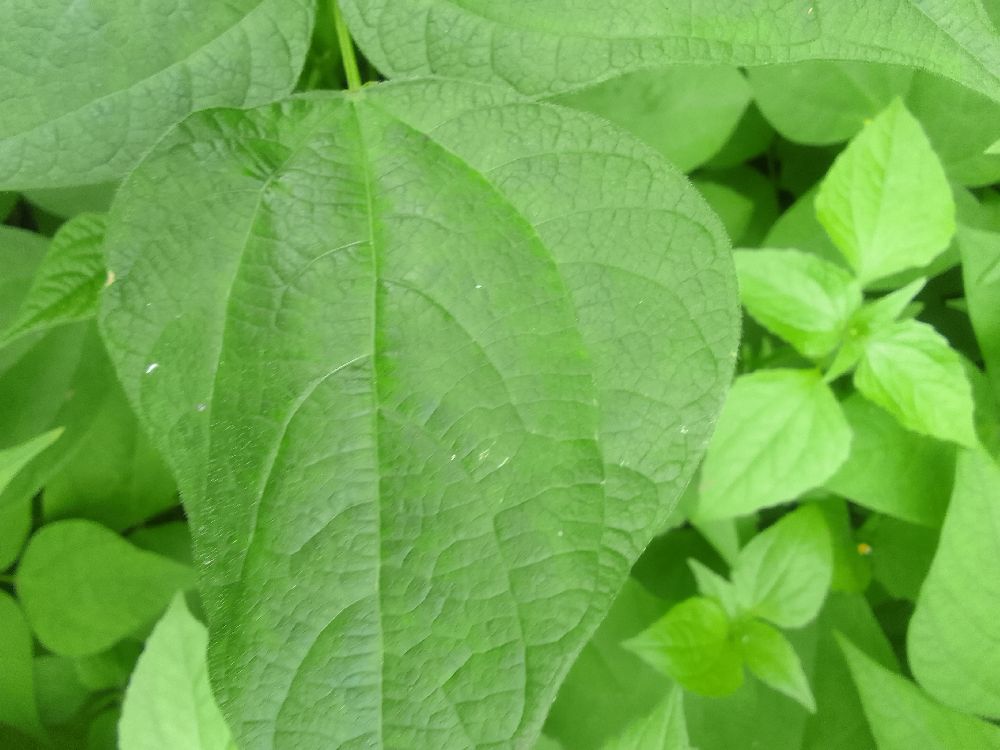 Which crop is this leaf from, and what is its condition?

common bean, healthy
